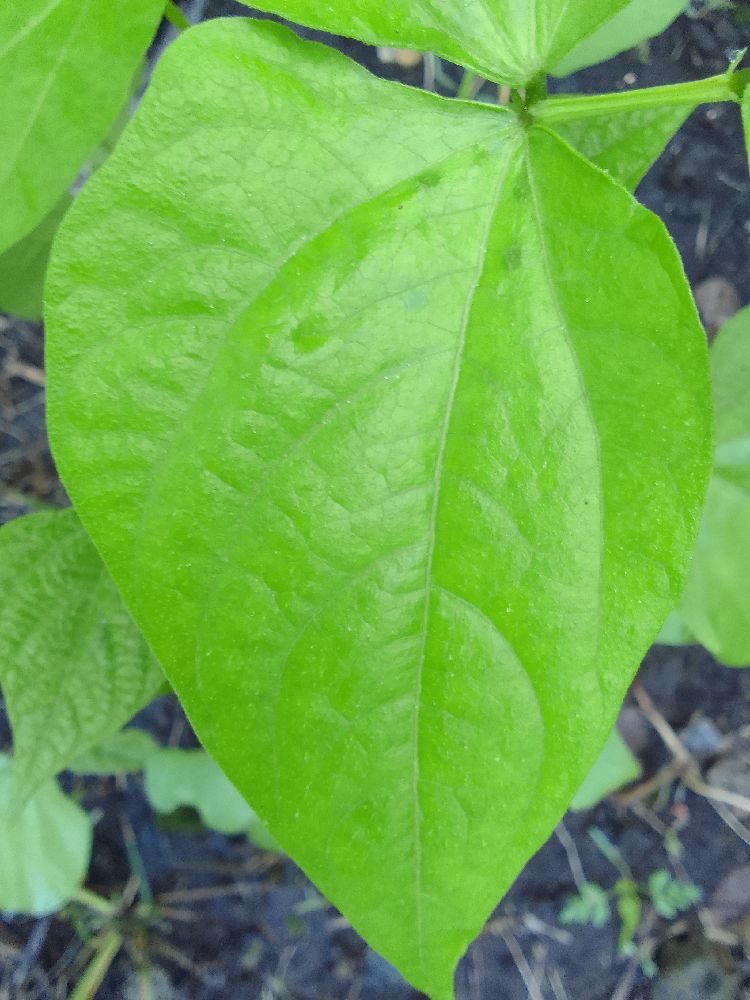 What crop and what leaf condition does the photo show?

common bean, healthy
